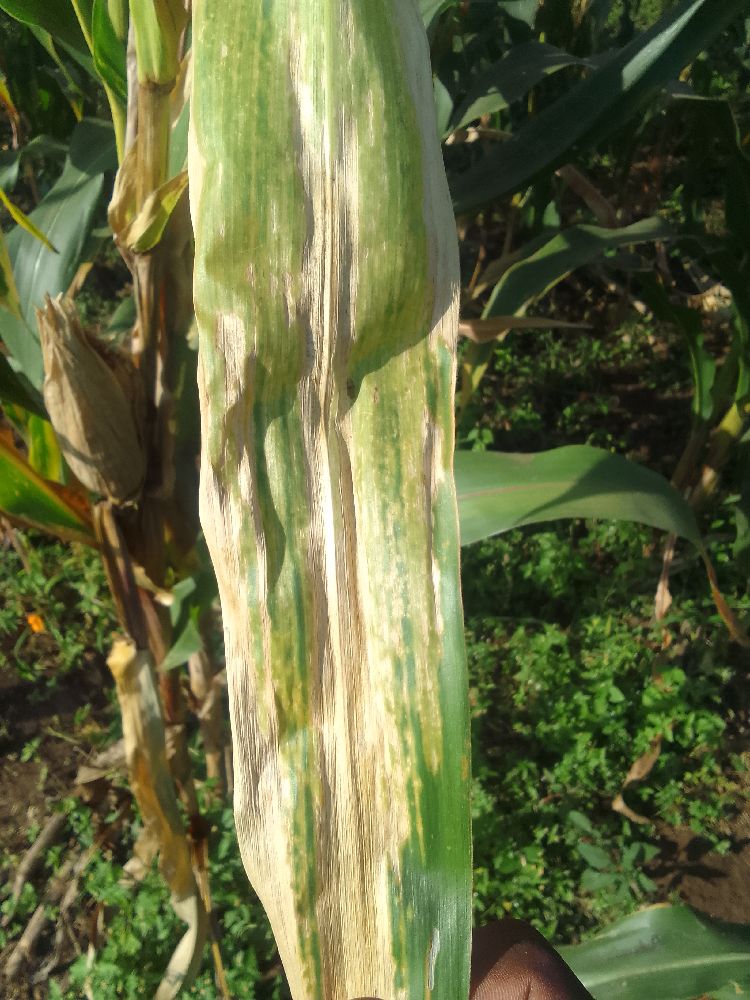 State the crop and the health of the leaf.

maize, maize lethal necrosis
